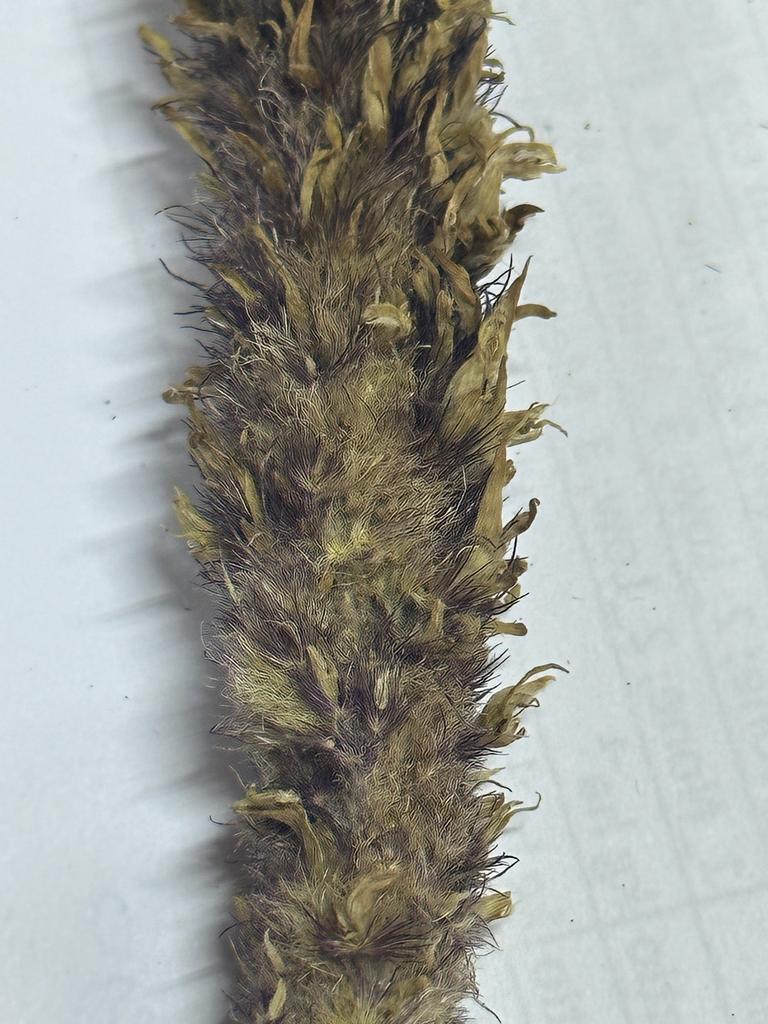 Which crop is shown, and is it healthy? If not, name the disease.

pearl millet, sclerospora graminicola
